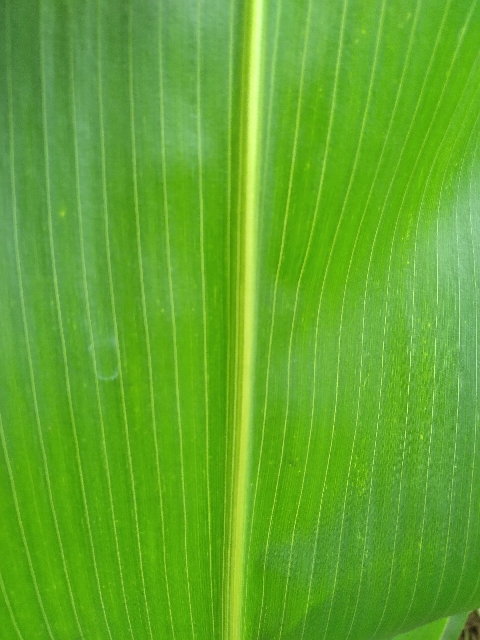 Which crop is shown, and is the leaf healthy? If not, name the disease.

maize, healthy
